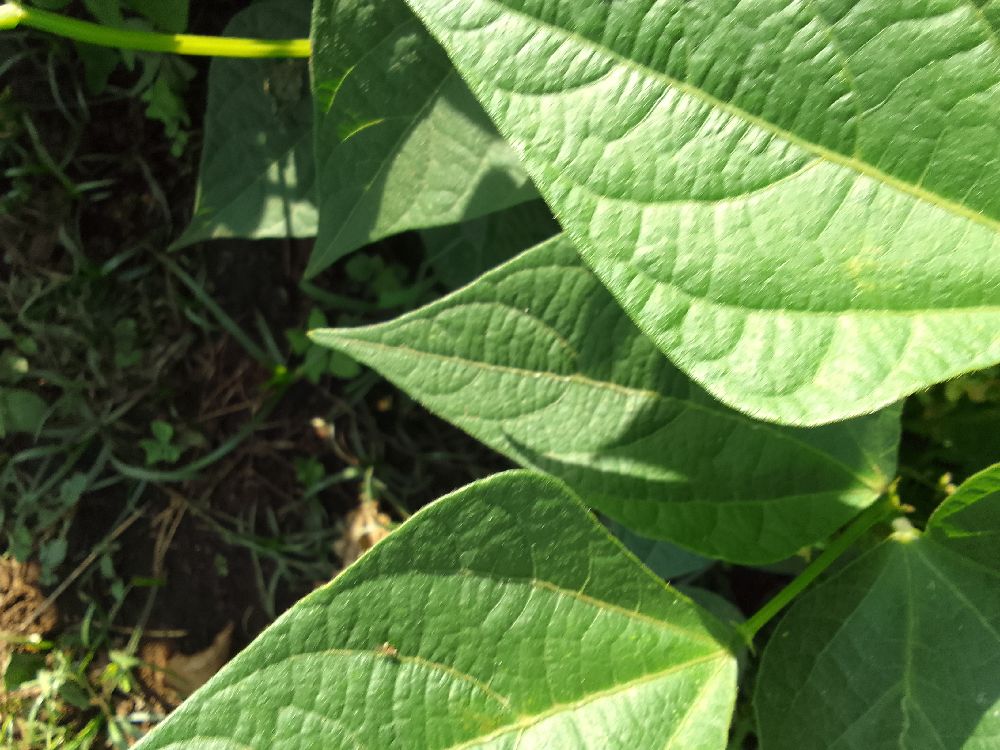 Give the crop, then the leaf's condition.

common bean, healthy
